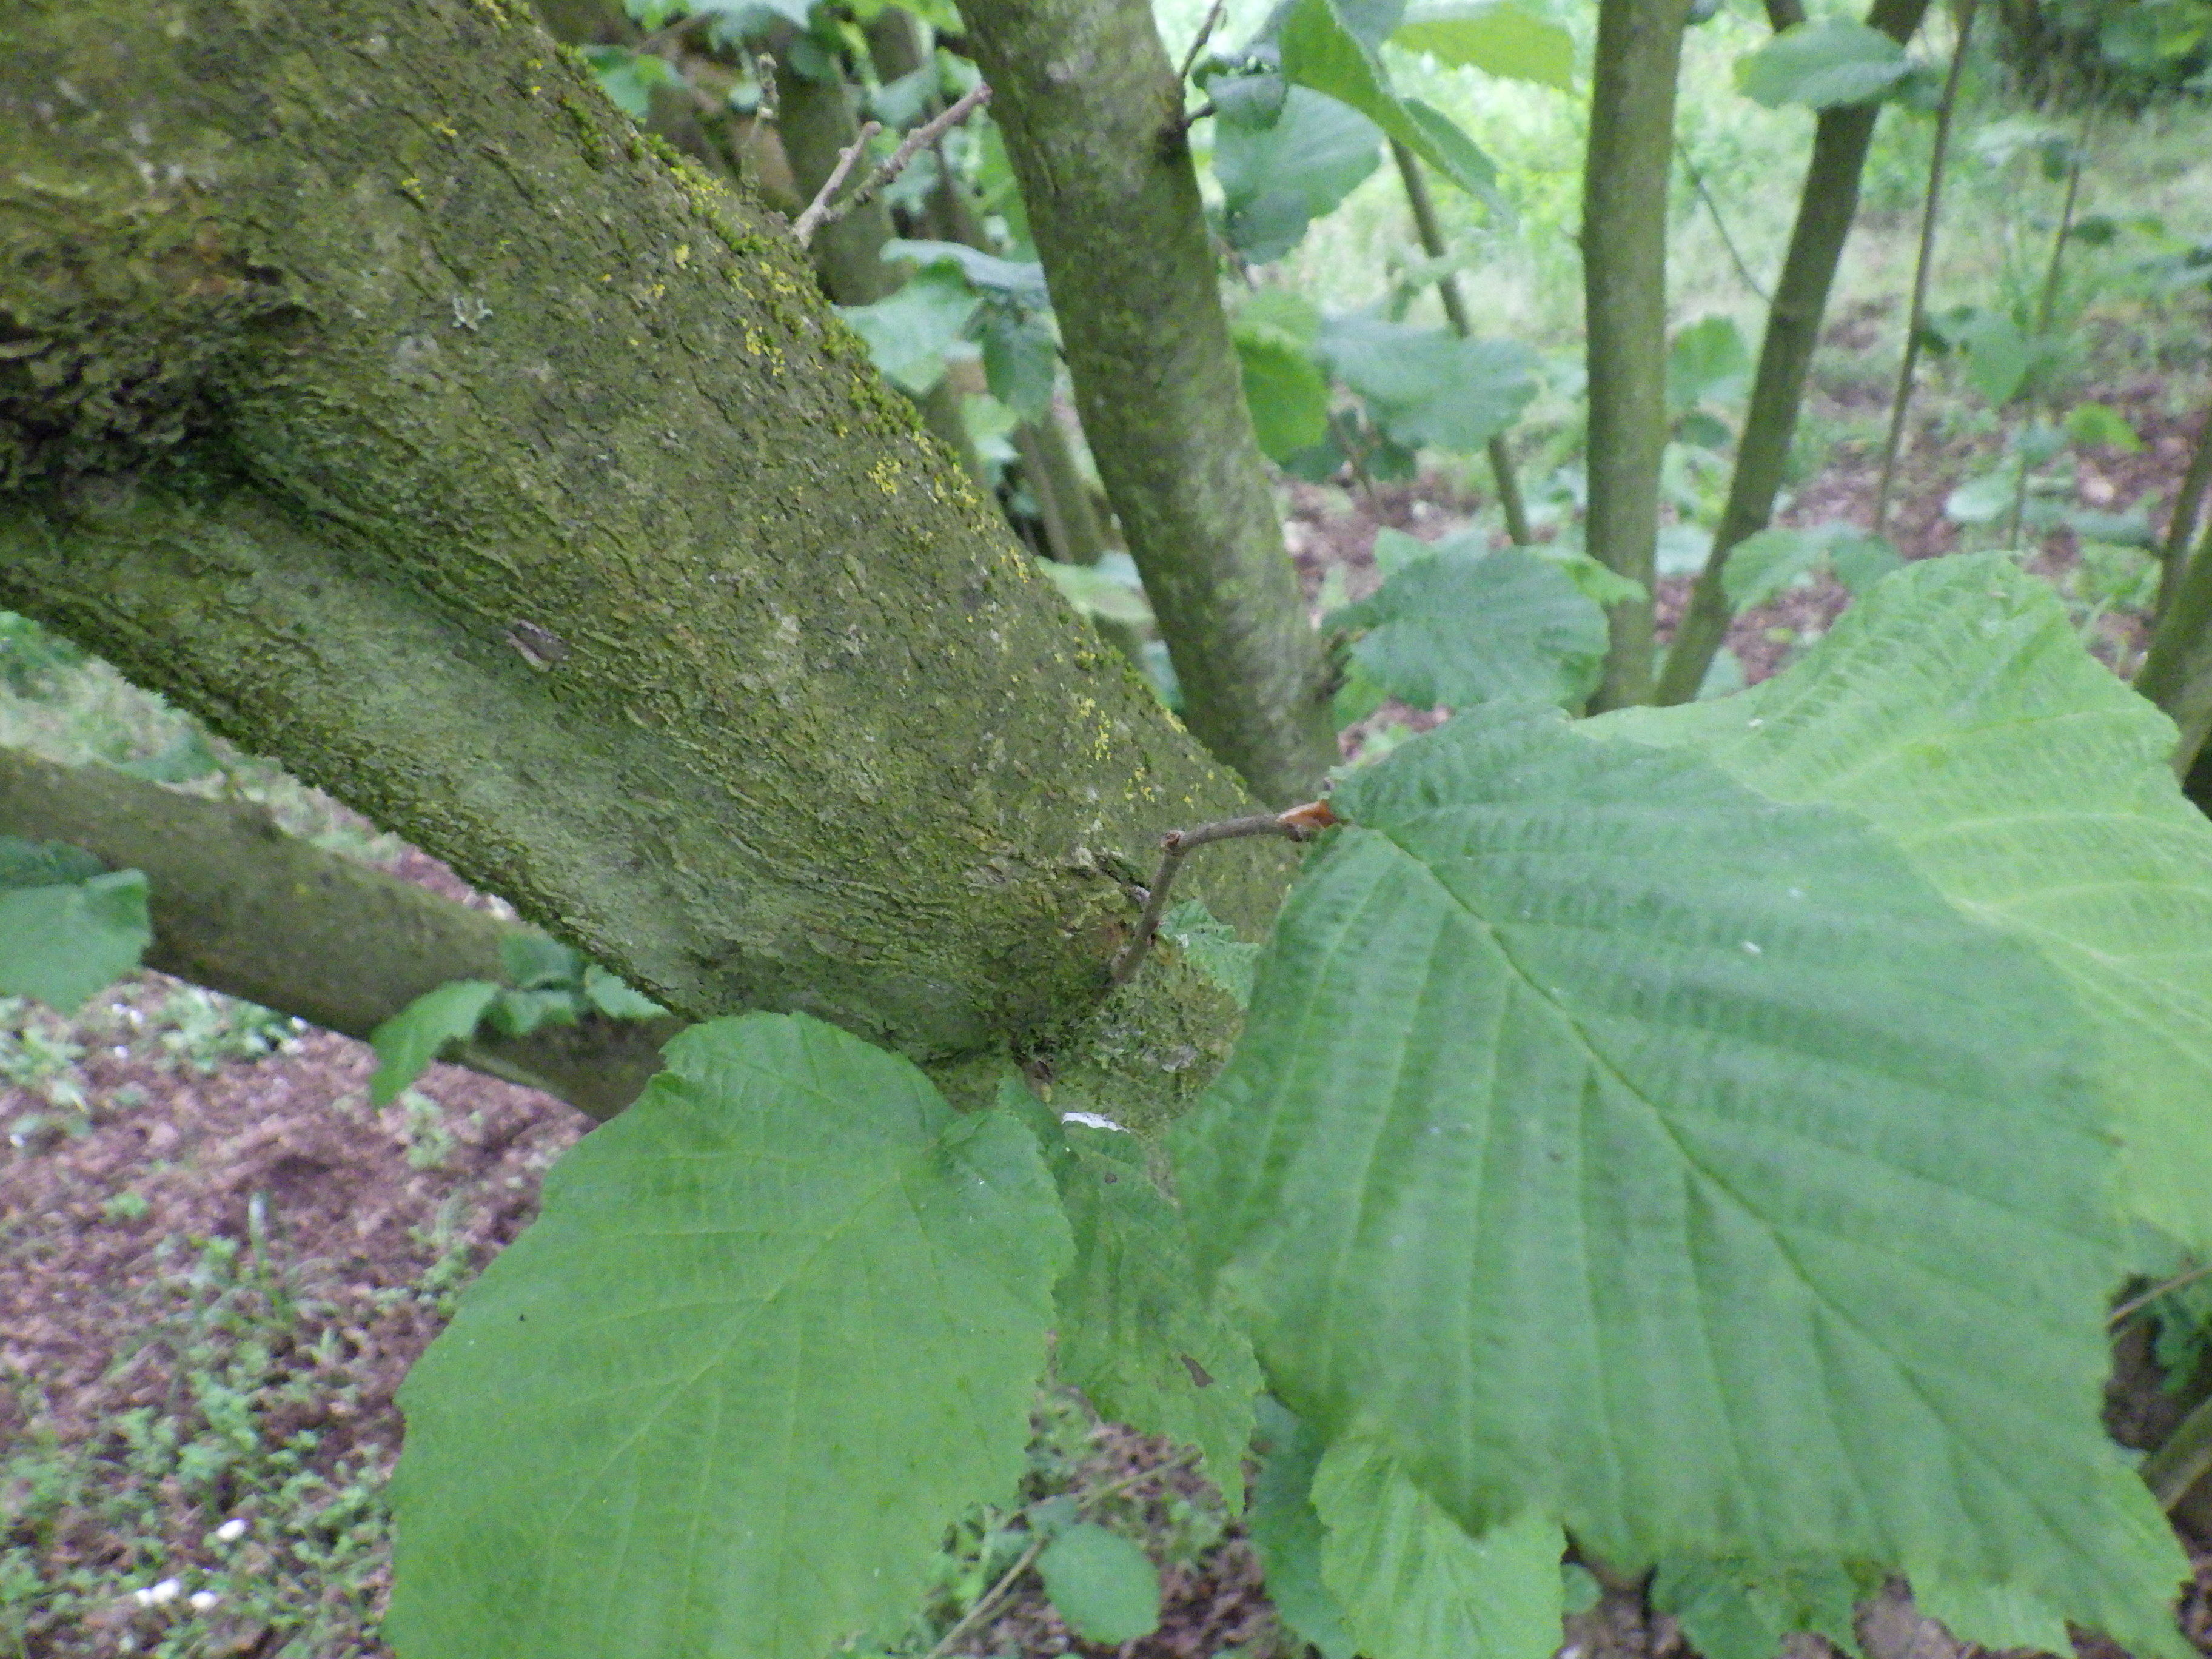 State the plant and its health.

hazel, healthy
